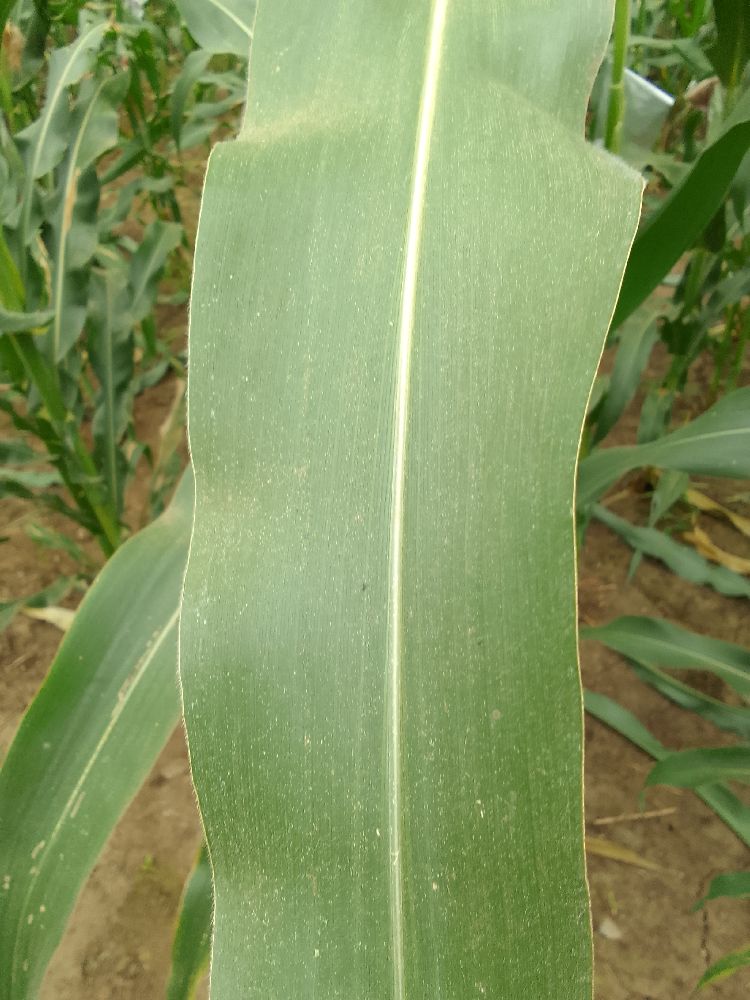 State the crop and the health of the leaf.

maize, healthy
